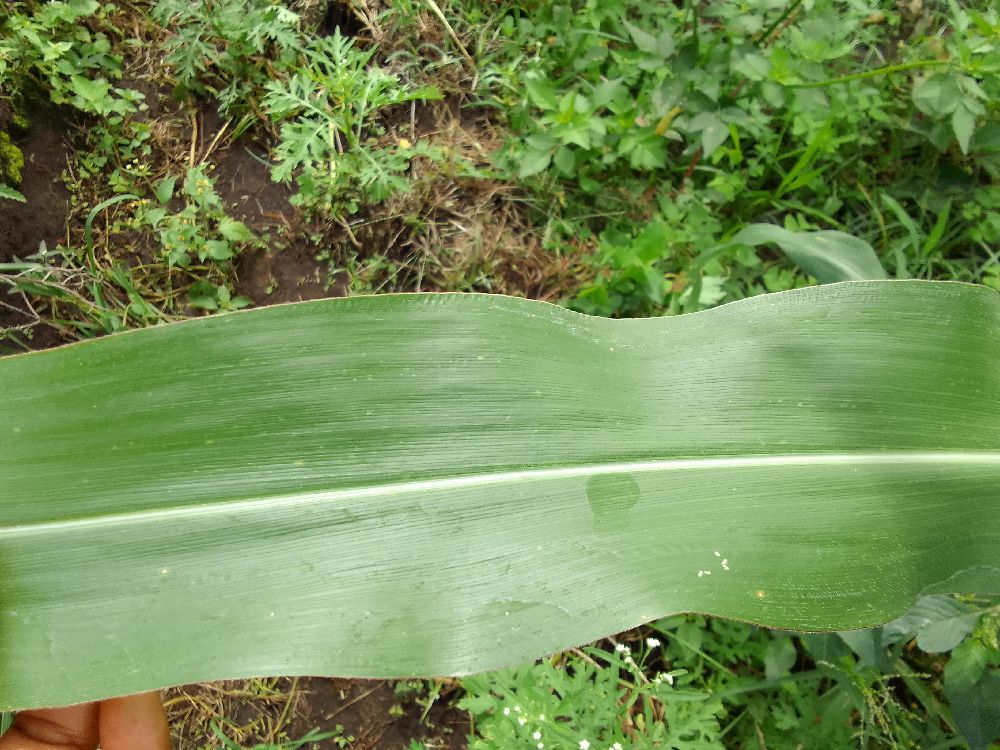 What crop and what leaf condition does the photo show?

maize, healthy
